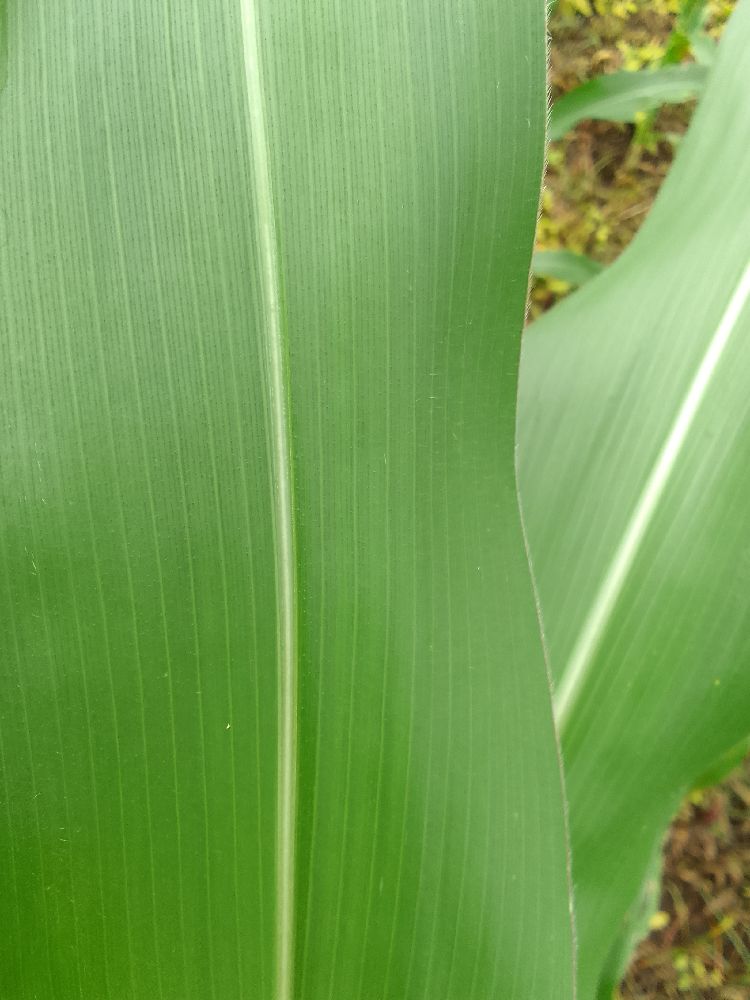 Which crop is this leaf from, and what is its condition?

maize, healthy
